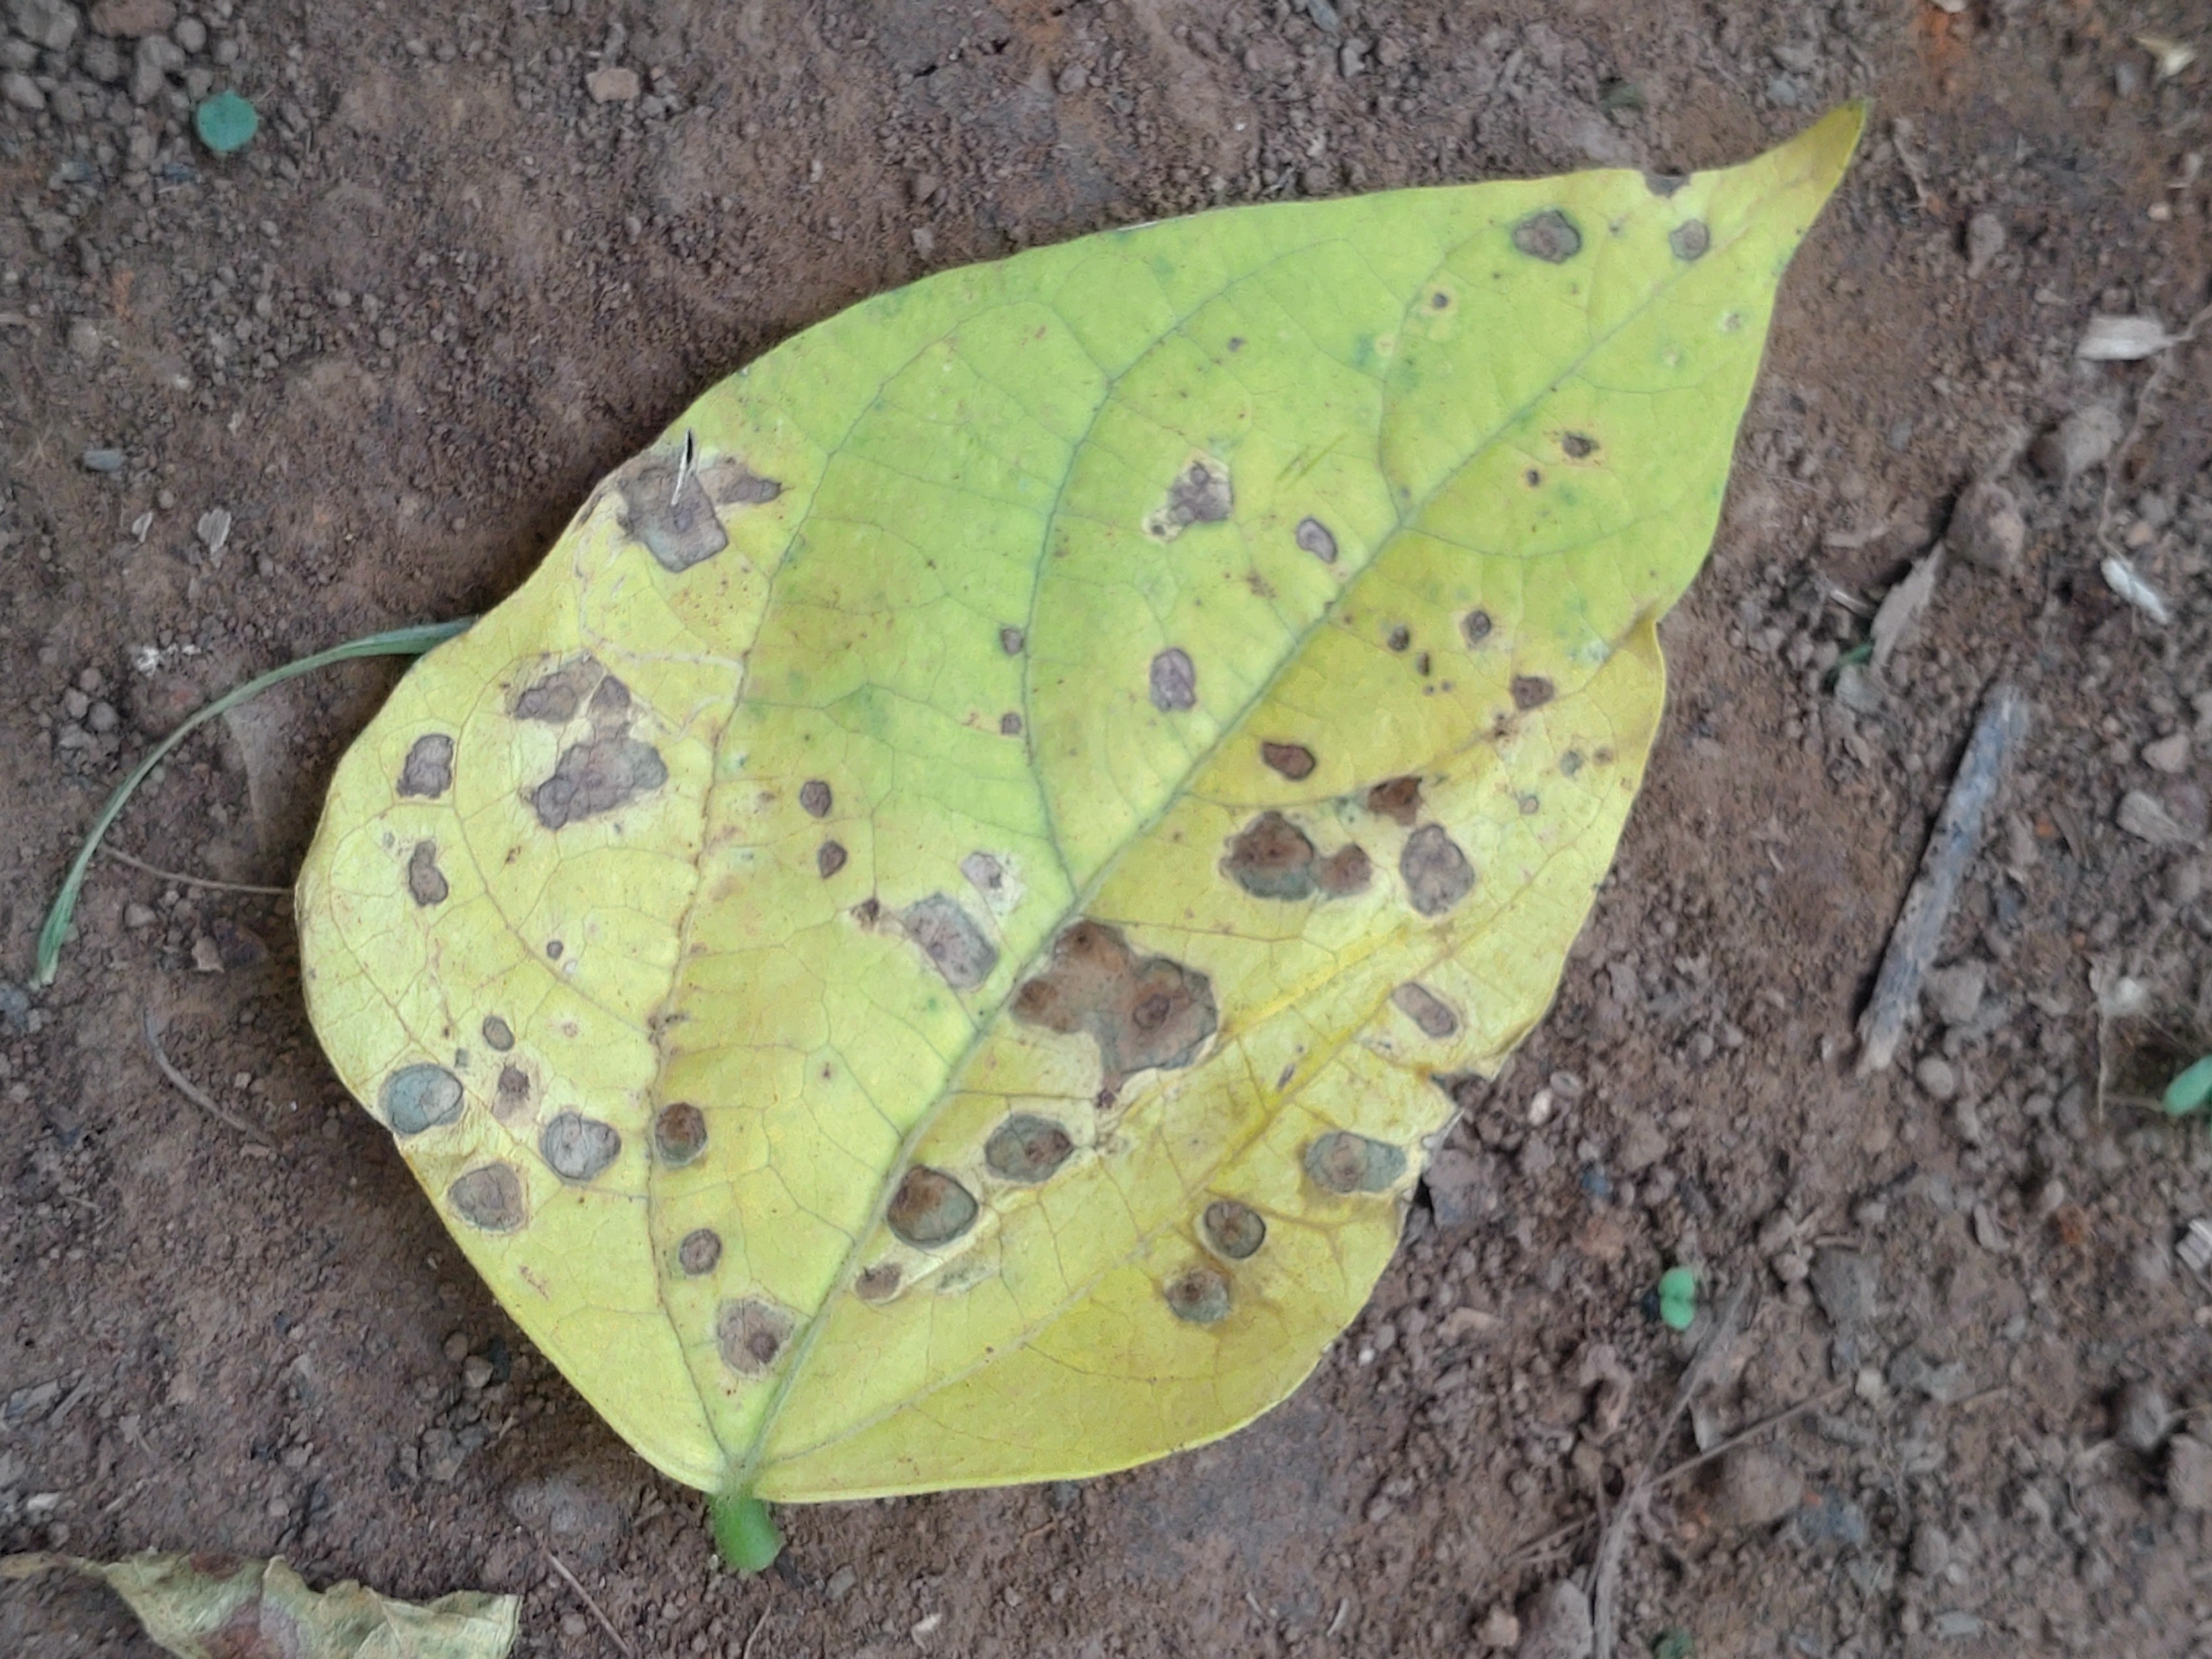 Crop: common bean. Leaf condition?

rust
